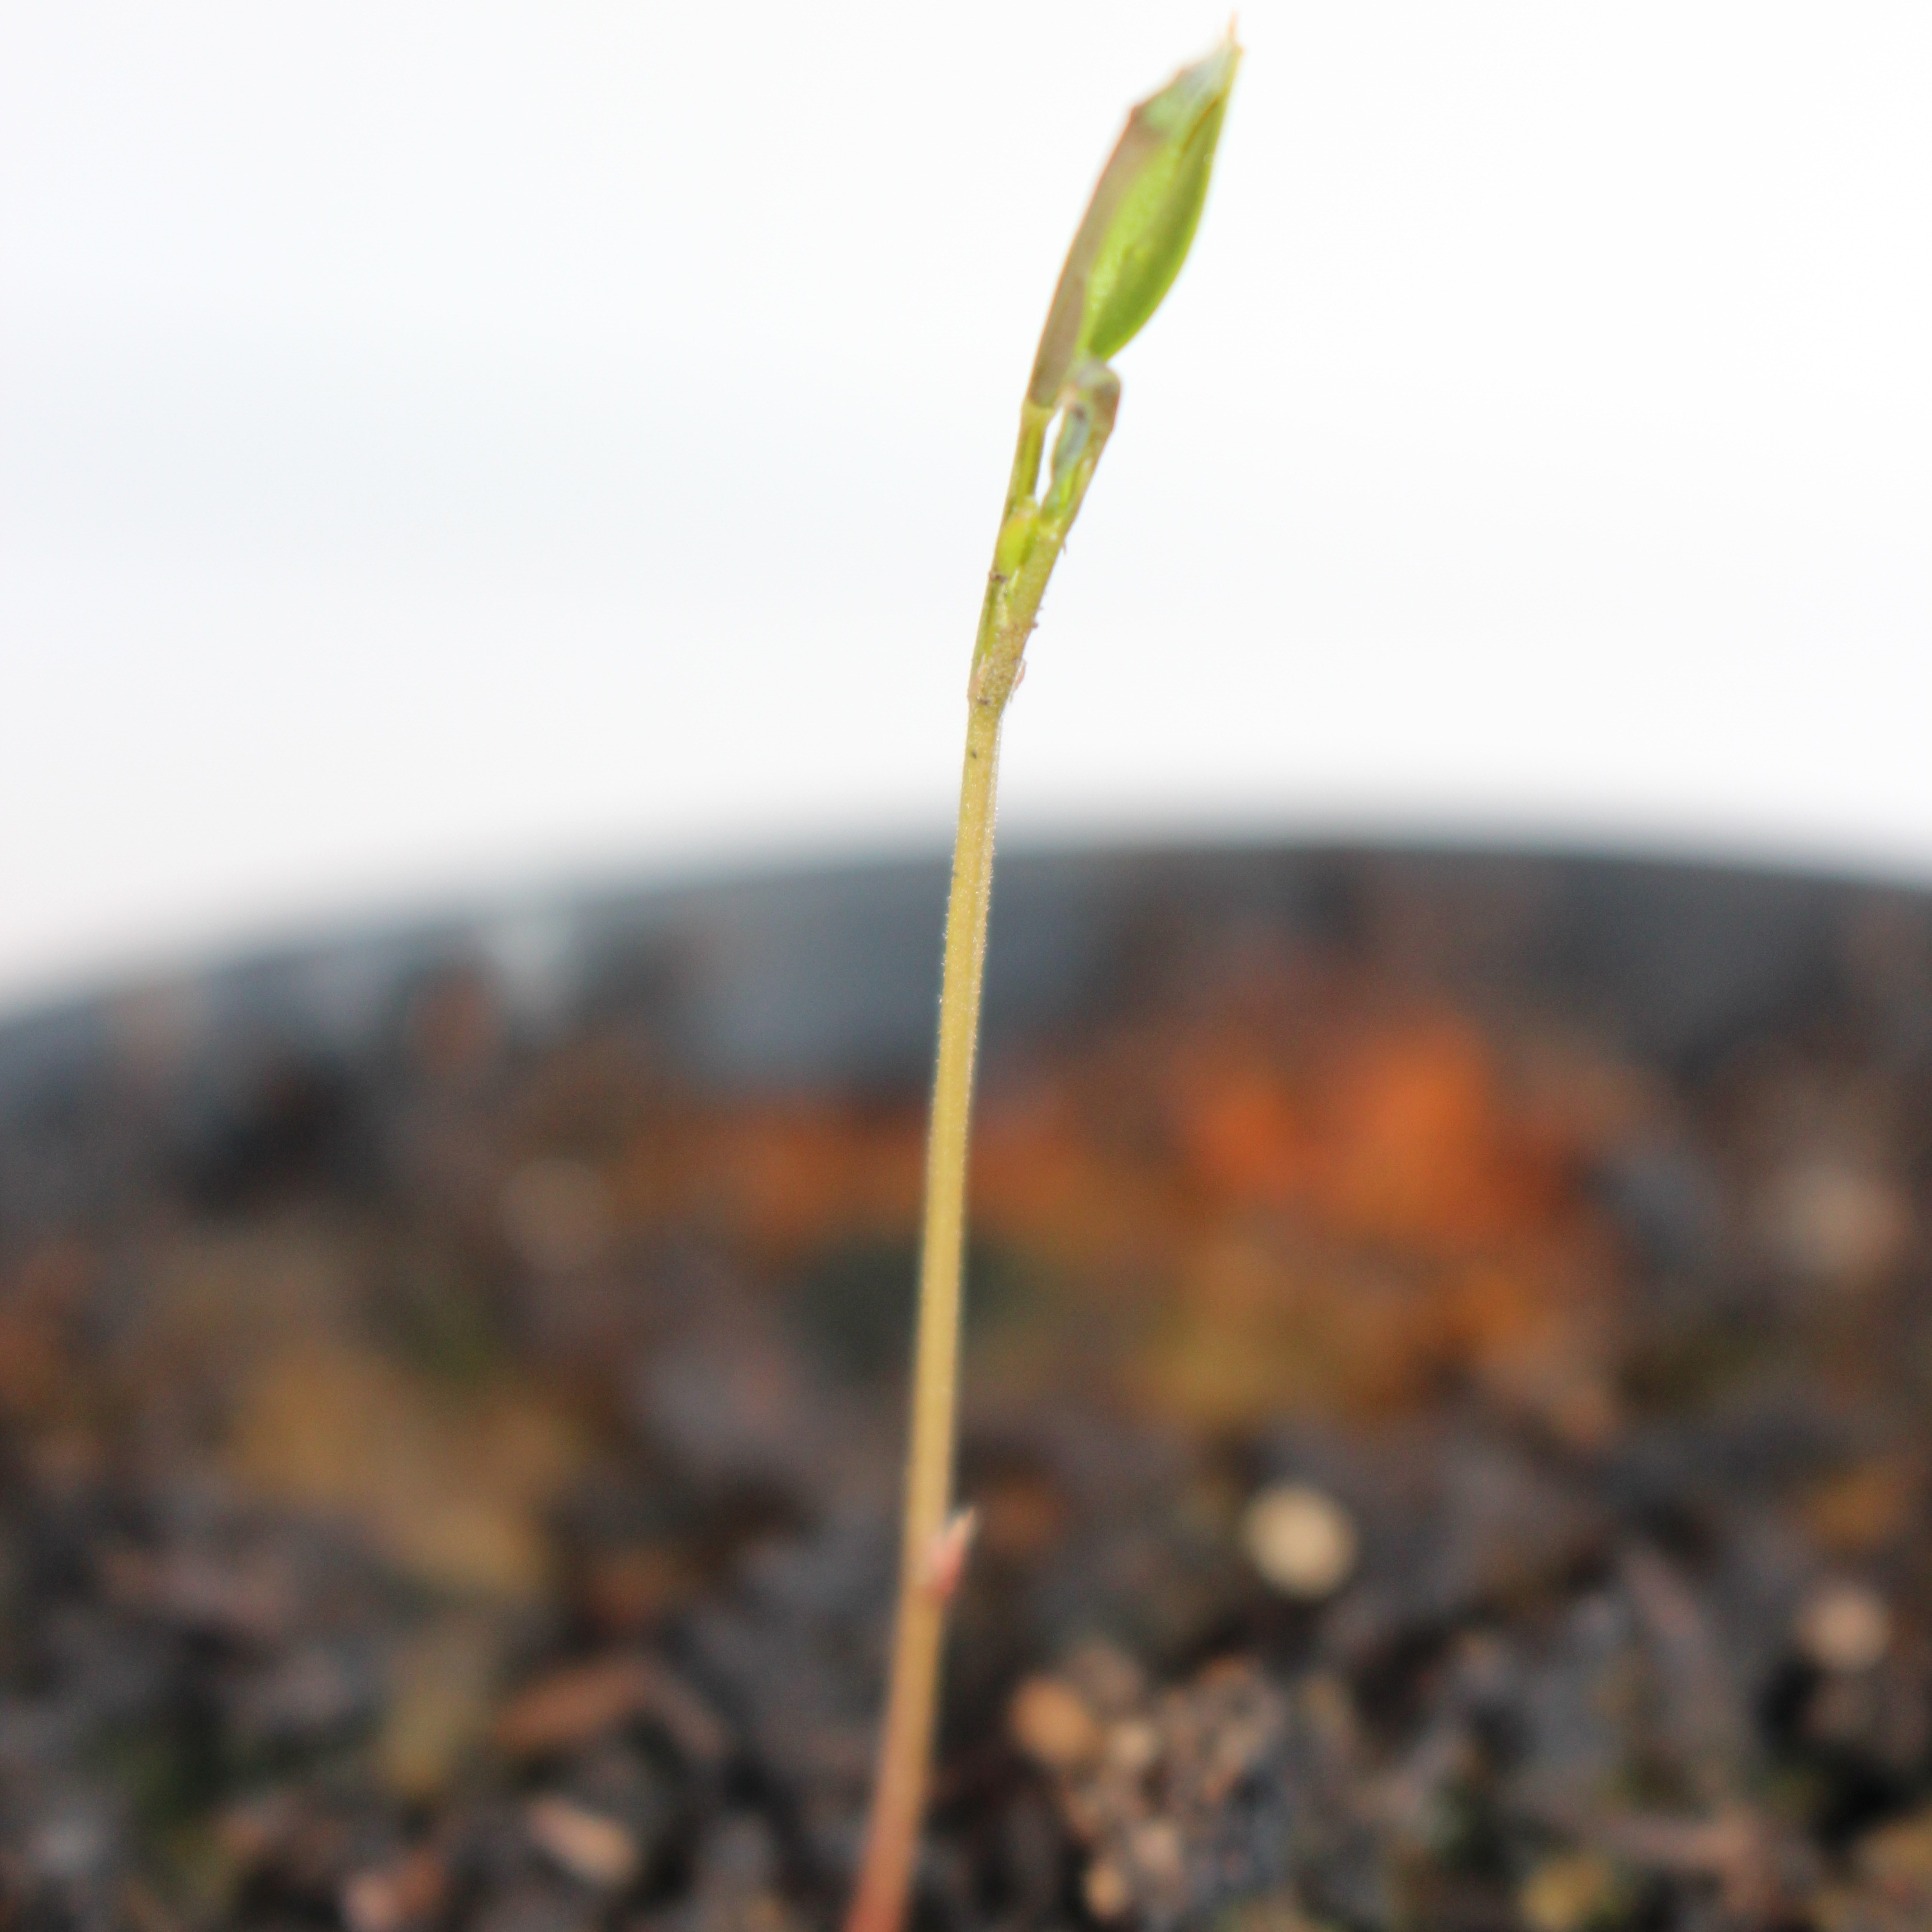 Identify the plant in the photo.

Vicia sativa
